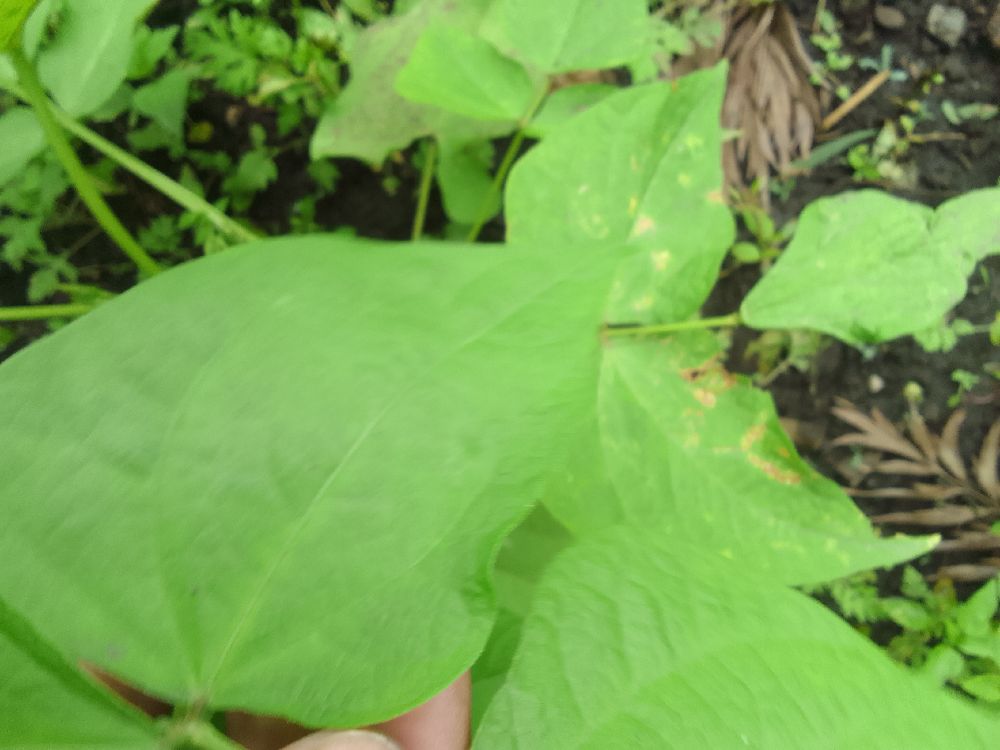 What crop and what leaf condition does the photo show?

common bean, healthy
